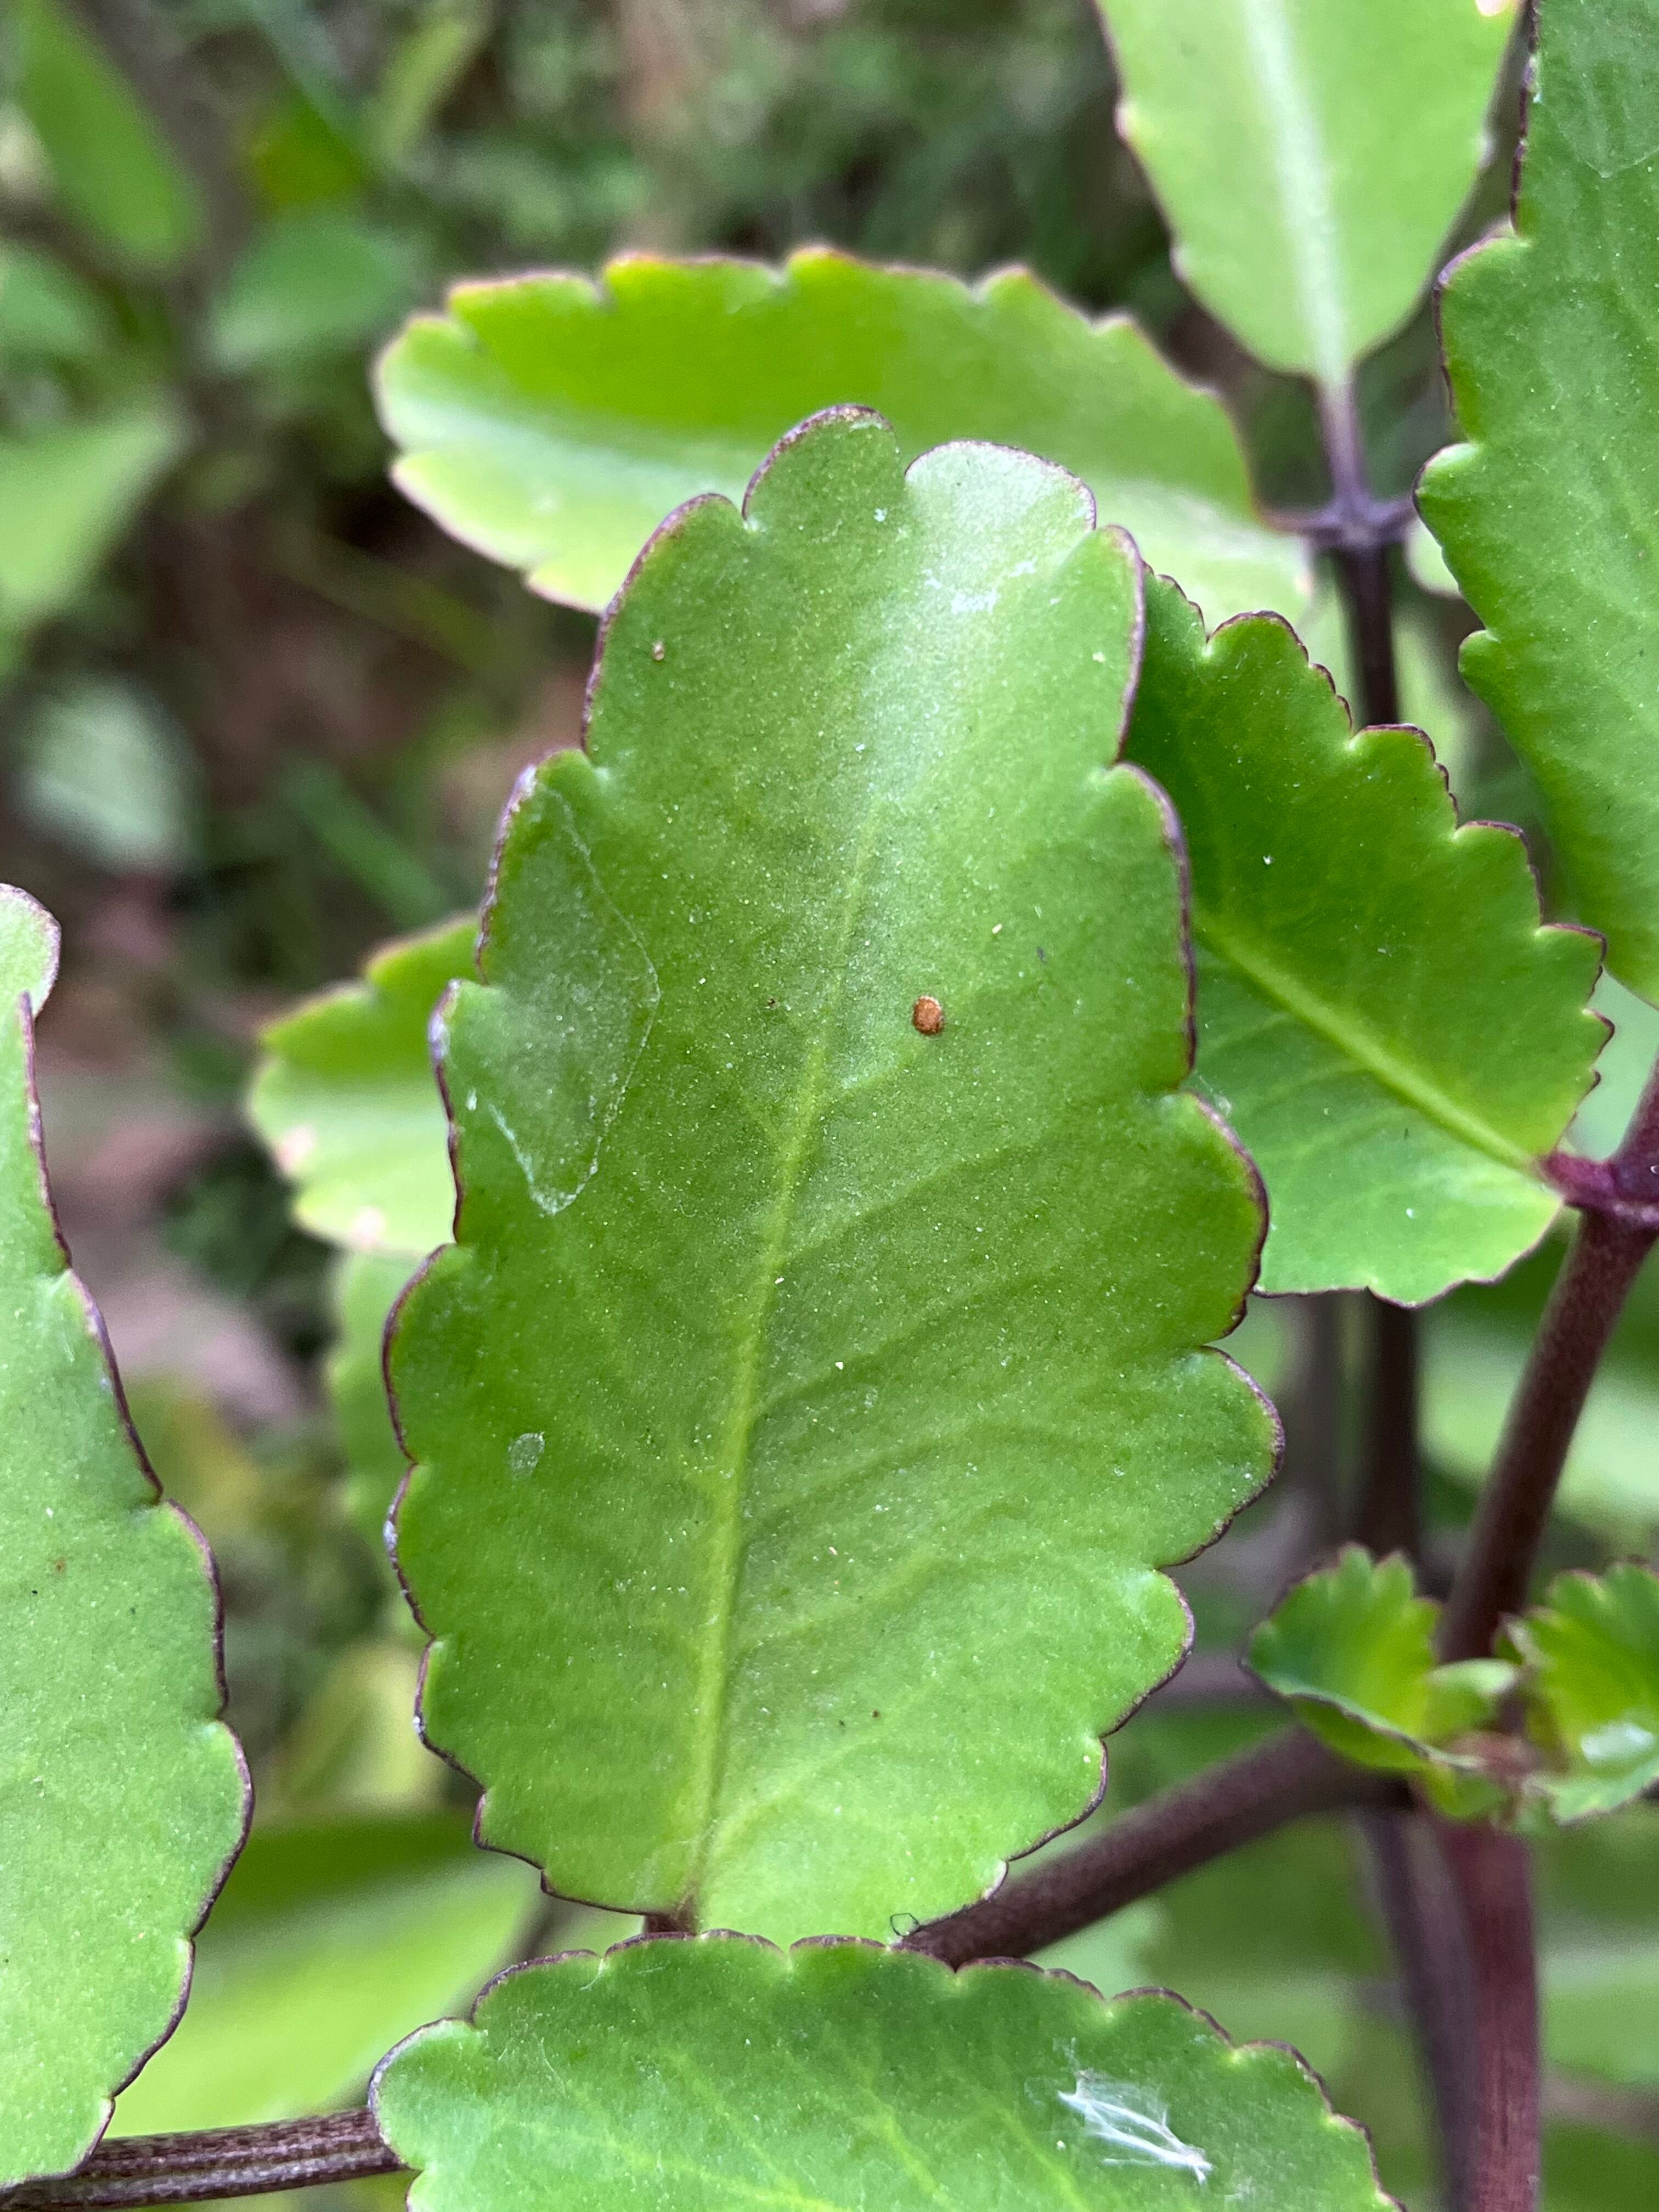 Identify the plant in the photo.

pathorkuci
